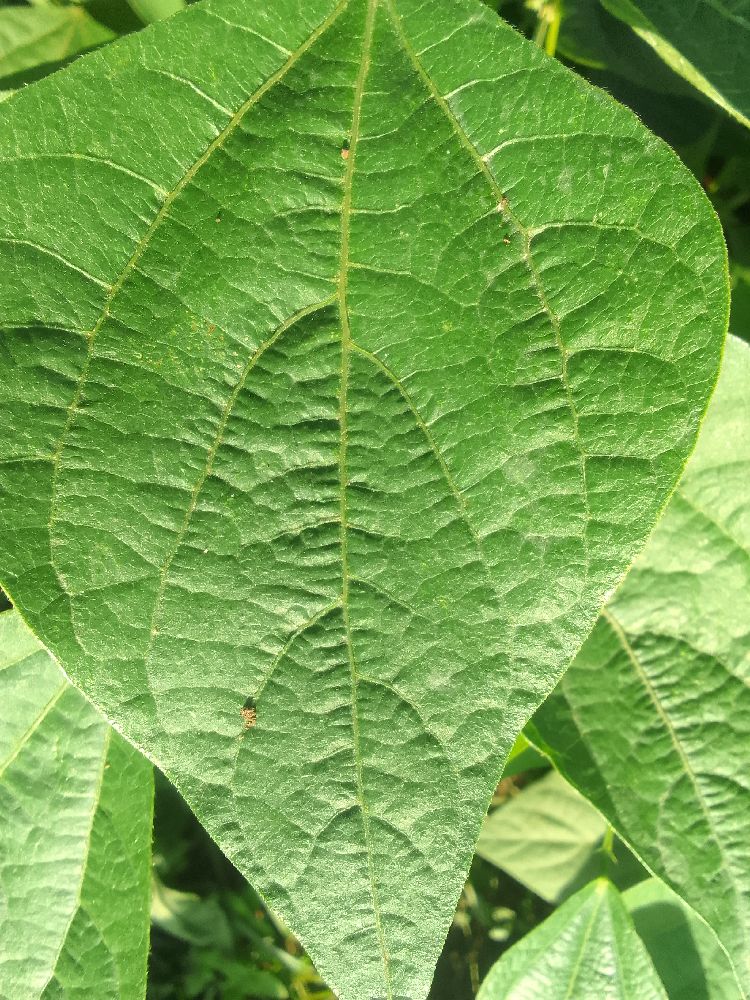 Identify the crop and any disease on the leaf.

common bean, healthy
